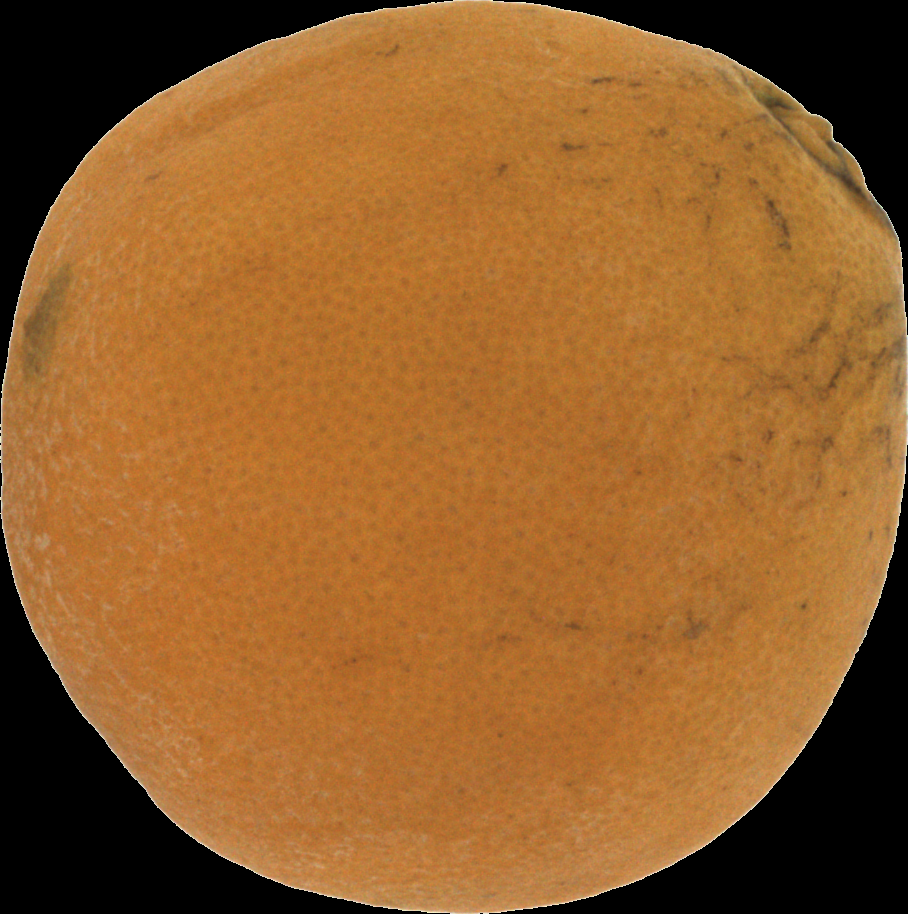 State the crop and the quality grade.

orange, bad
